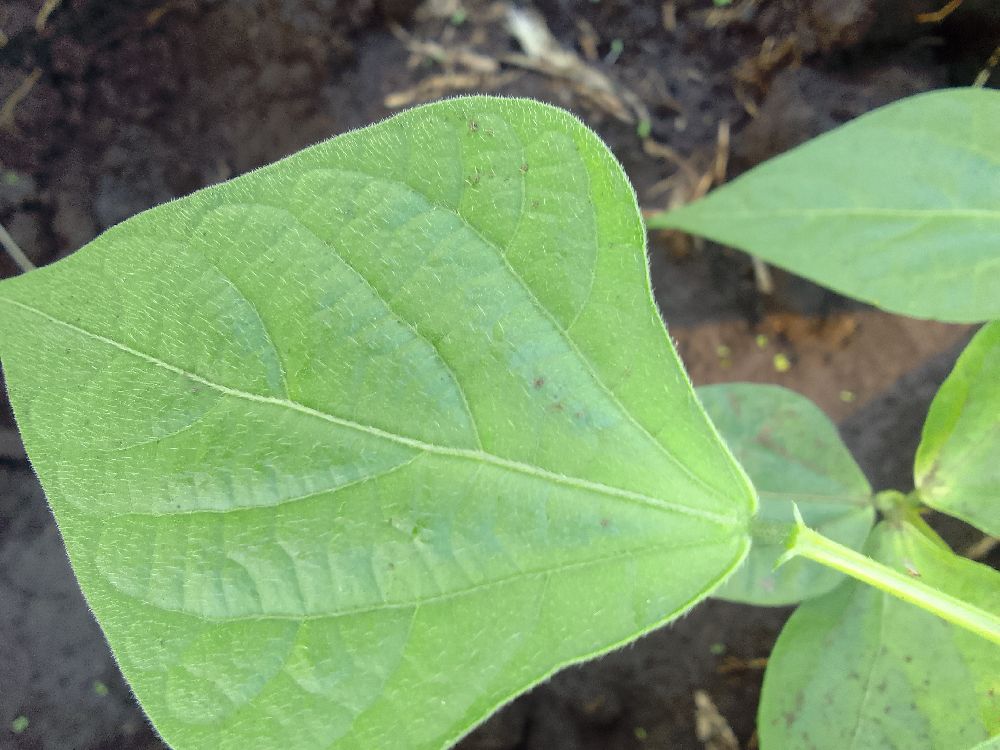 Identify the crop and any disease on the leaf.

common bean, healthy
